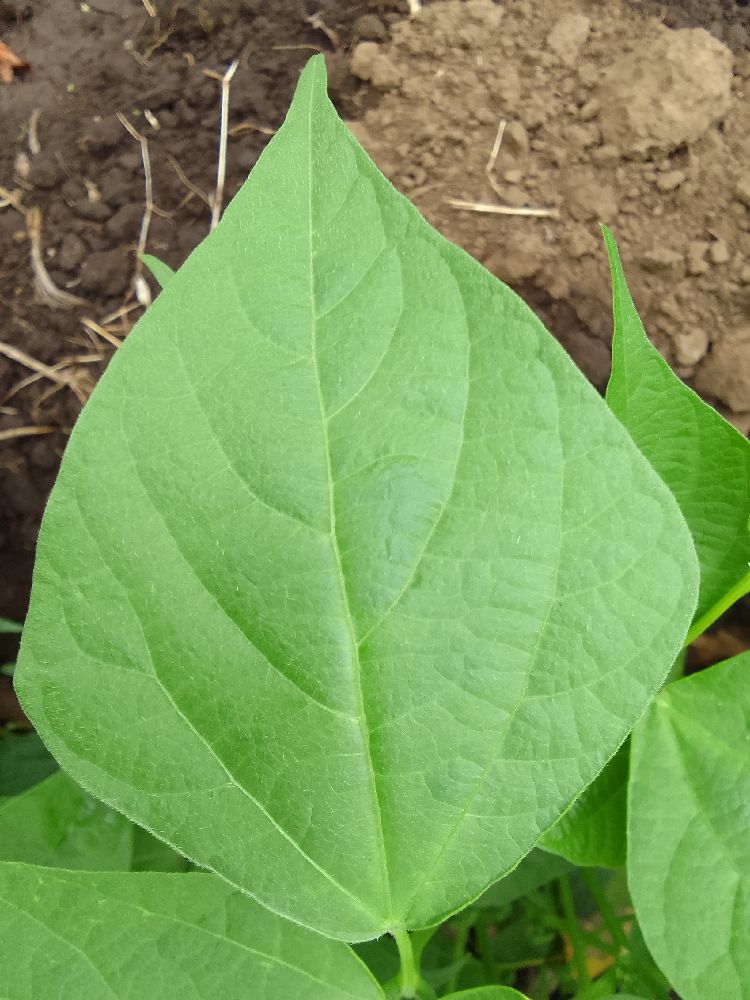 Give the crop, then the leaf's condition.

common bean, healthy
